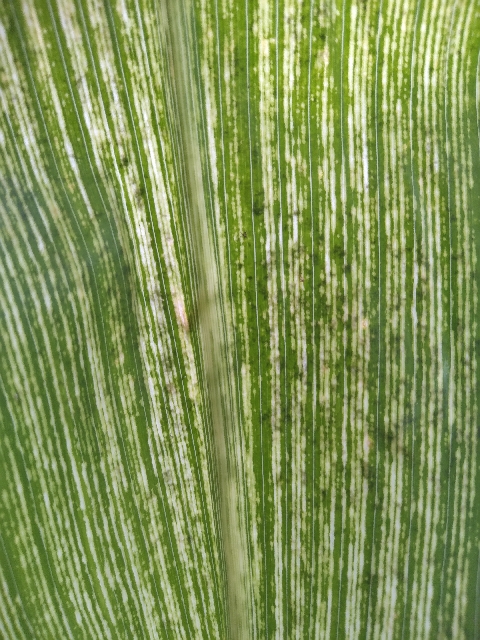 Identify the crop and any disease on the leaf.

maize, maize streak virus
